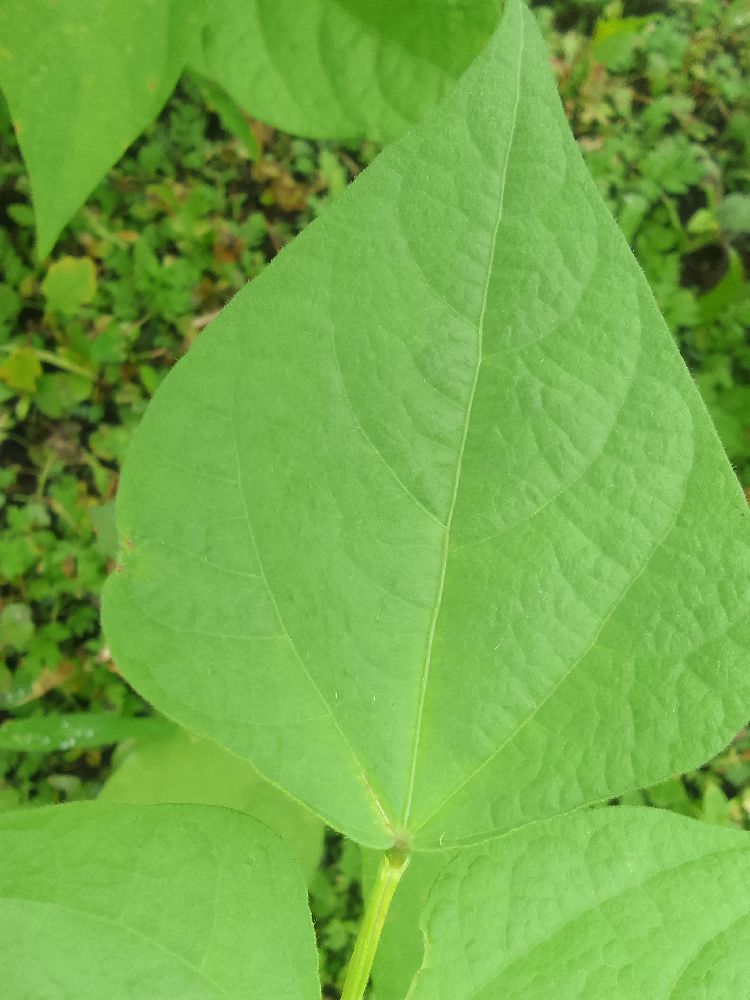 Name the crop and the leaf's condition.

common bean, healthy
